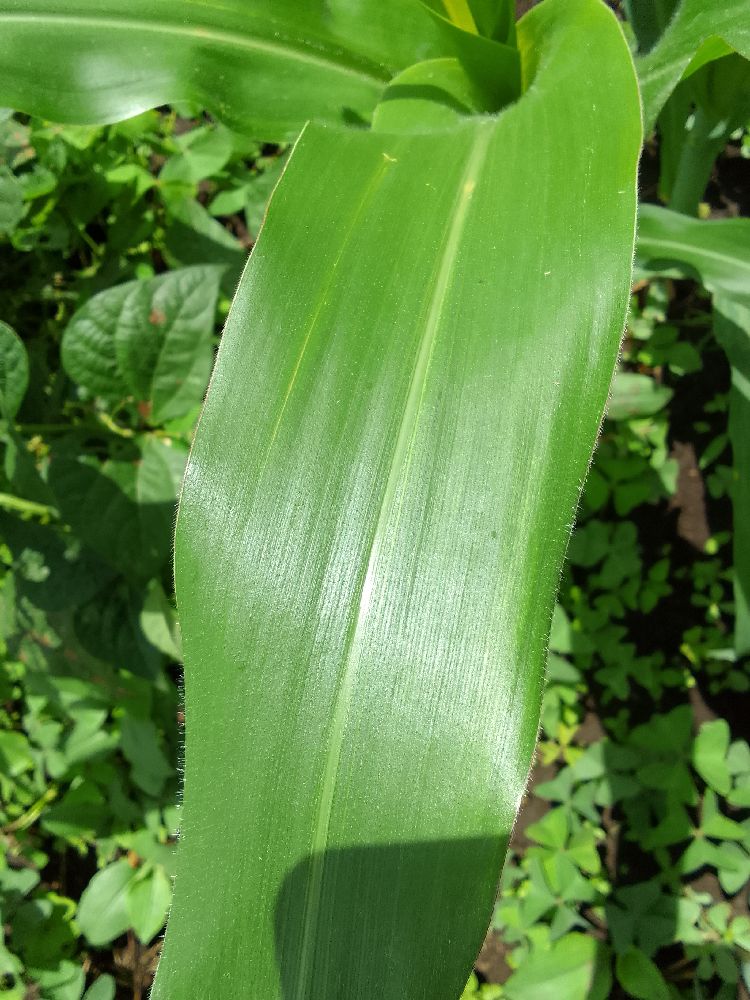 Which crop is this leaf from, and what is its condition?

maize, healthy
